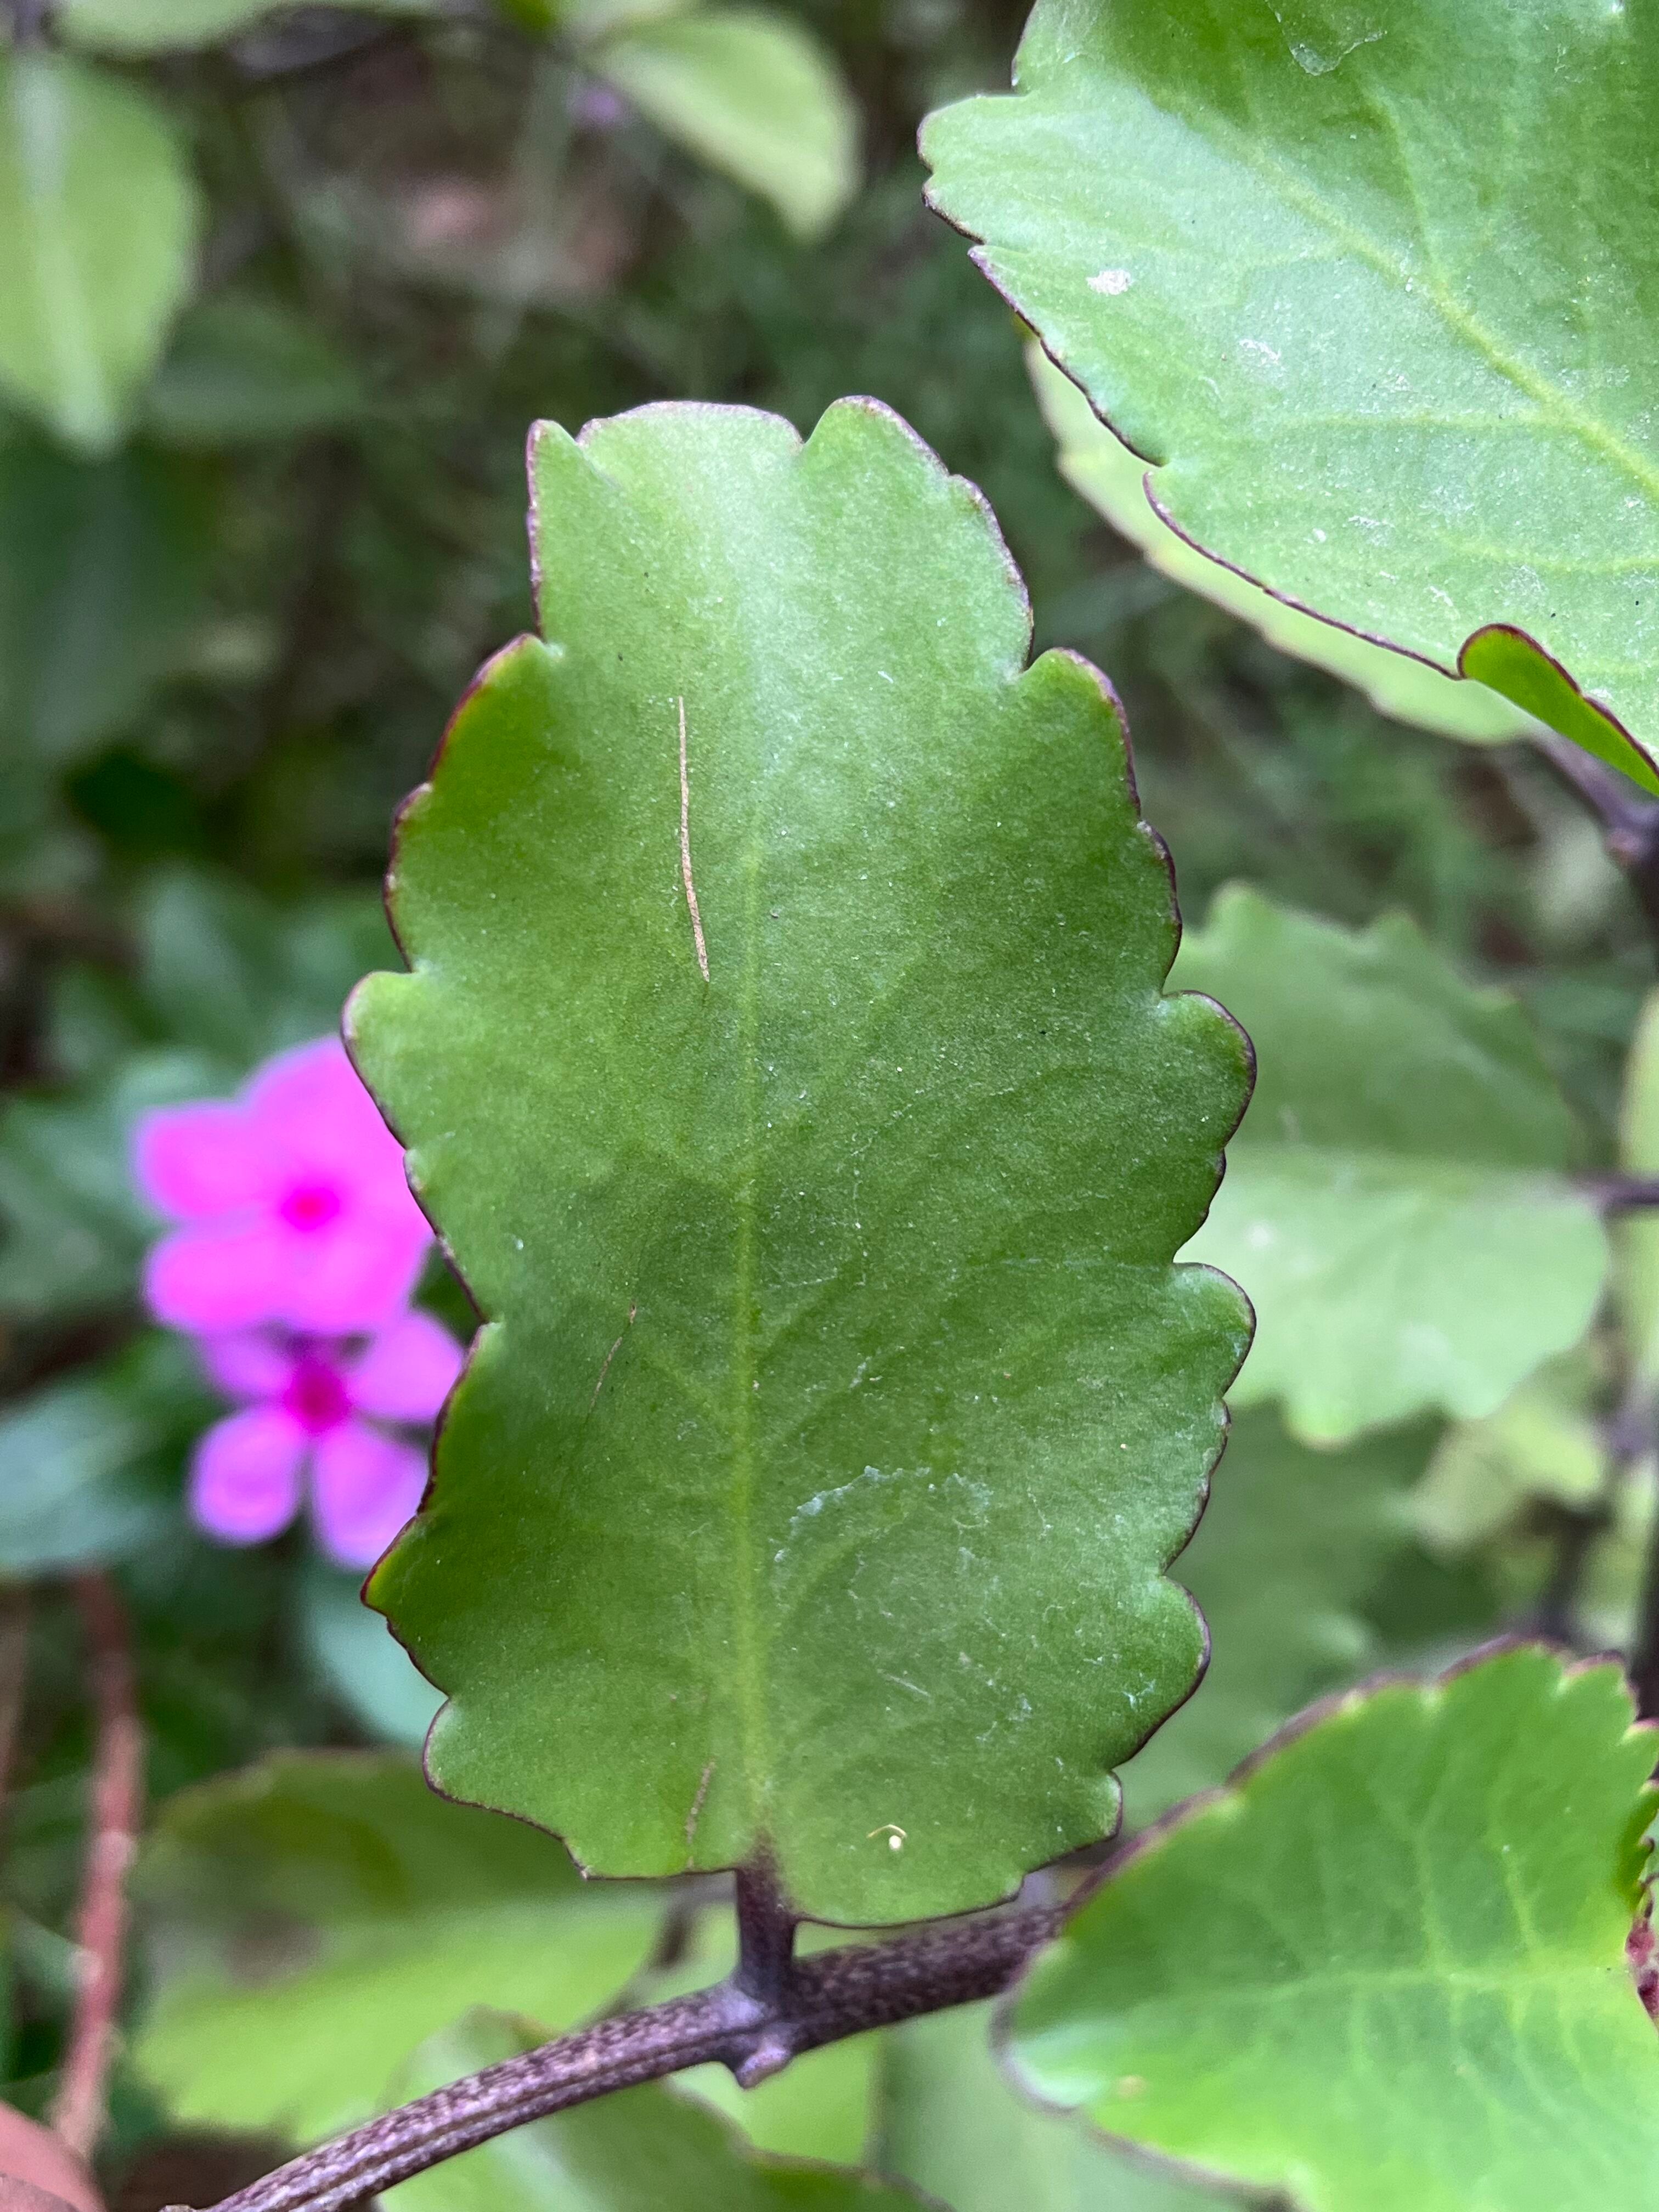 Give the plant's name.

pathorkuci
